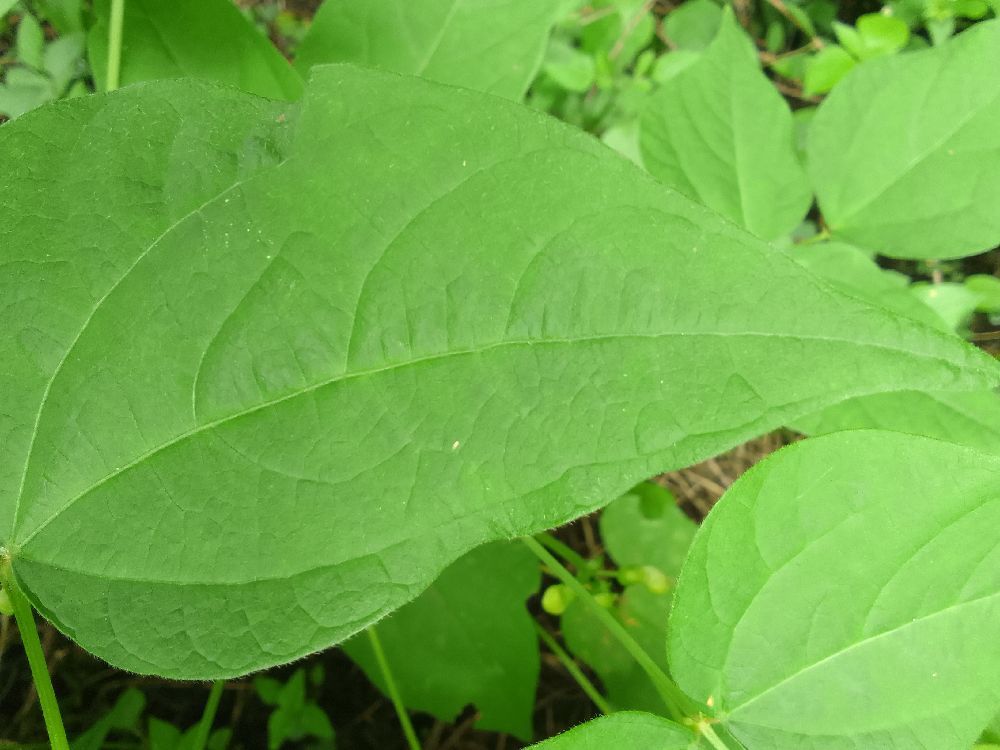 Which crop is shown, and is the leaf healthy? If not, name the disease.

common bean, healthy
